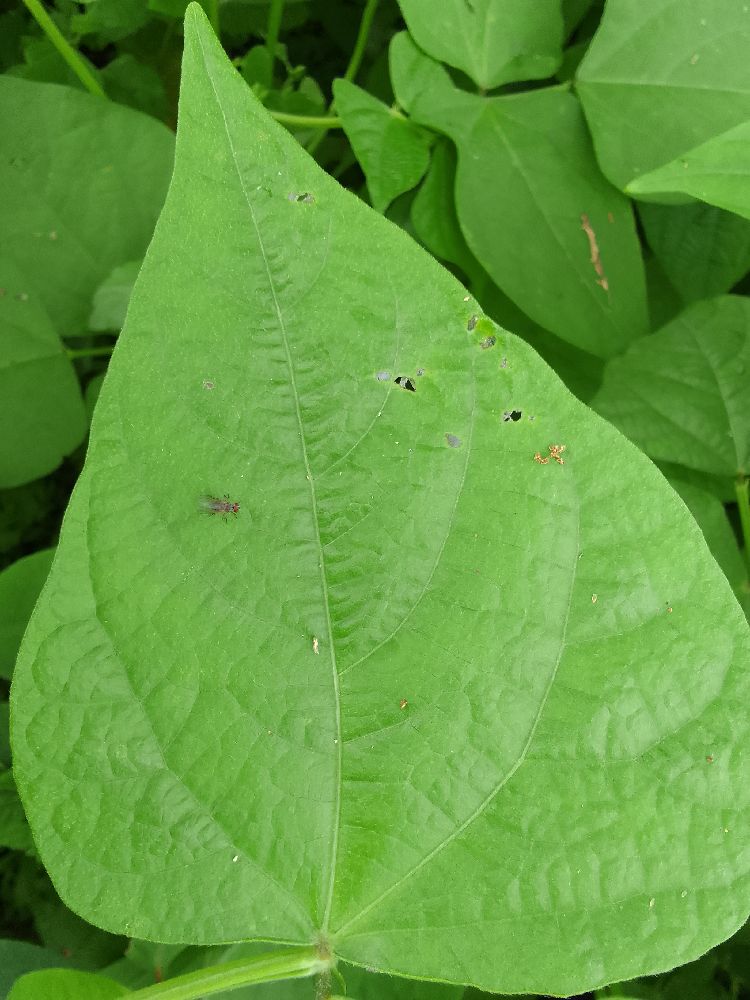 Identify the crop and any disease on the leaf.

common bean, healthy
